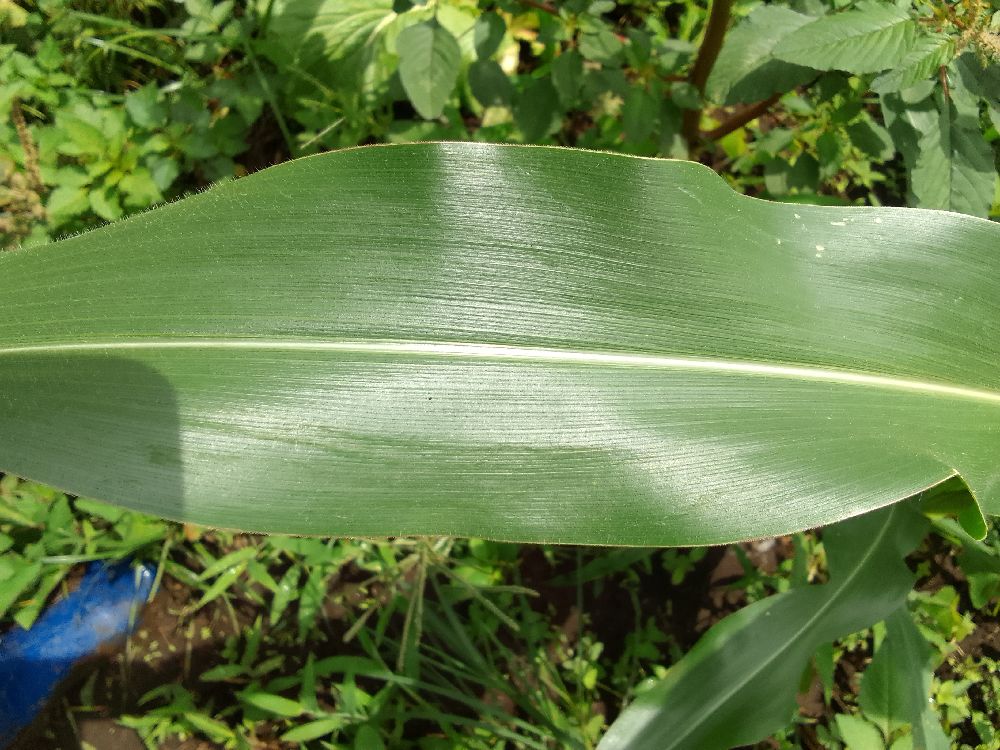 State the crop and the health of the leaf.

maize, healthy
